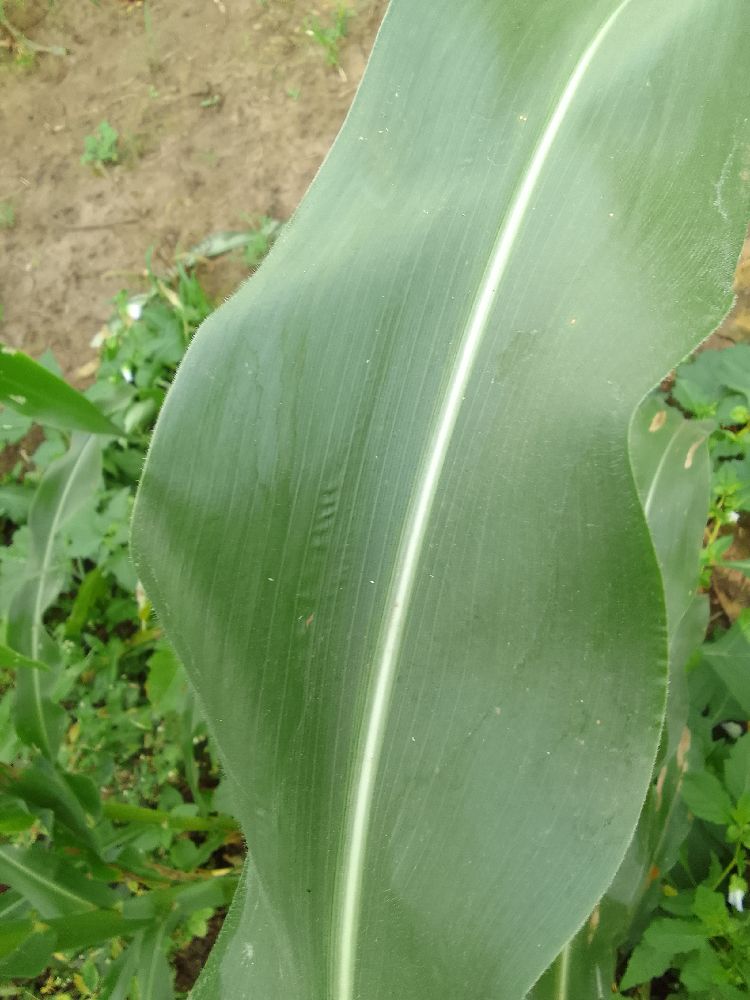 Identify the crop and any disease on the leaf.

maize, healthy
